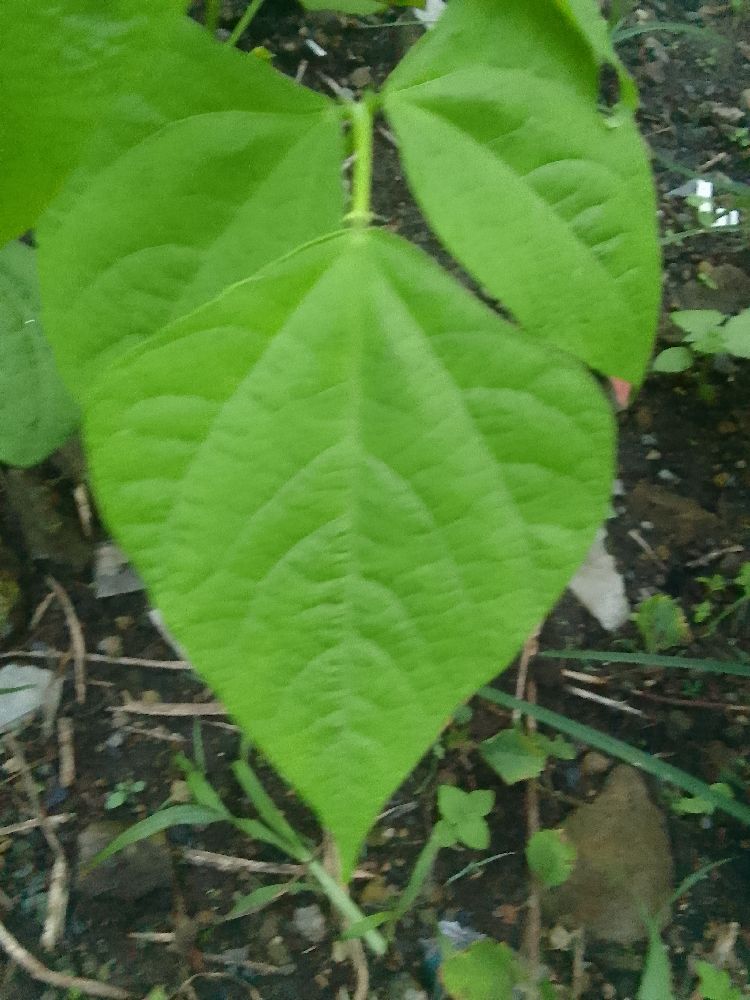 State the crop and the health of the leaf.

common bean, healthy
